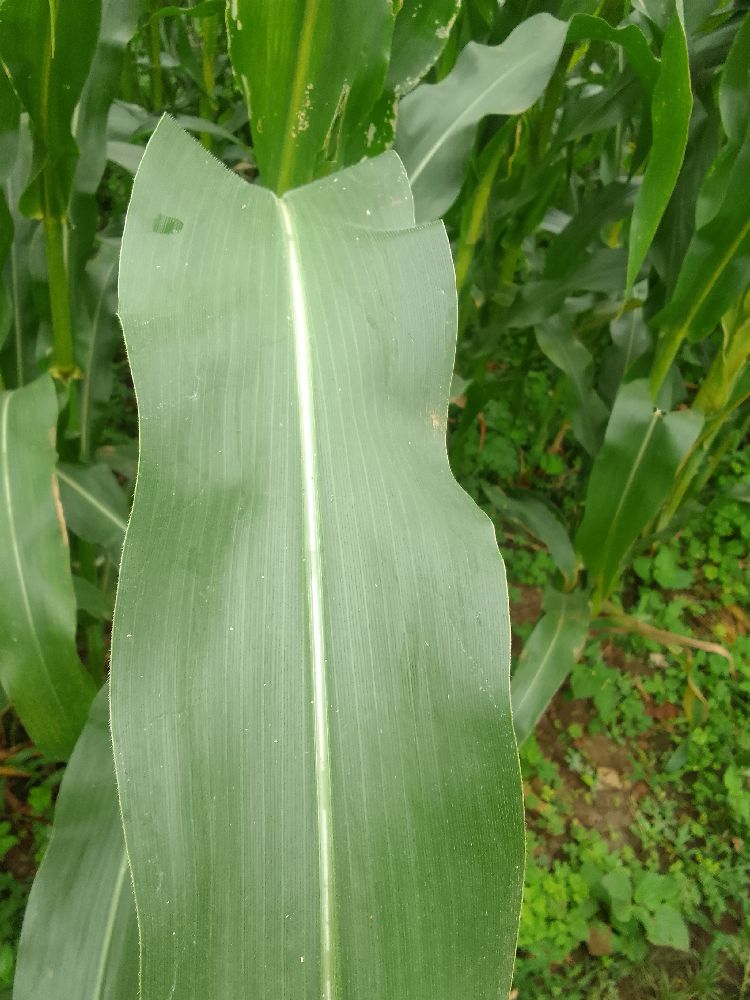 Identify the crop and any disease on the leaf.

maize, healthy
